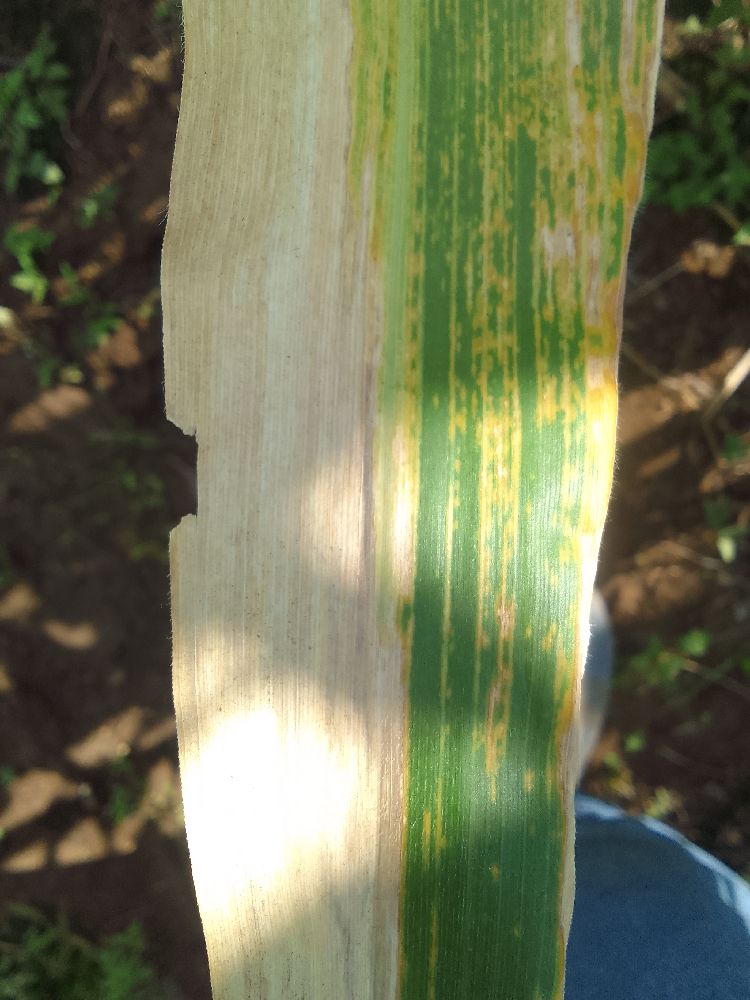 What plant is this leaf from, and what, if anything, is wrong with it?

maize, maize lethal necrosis
